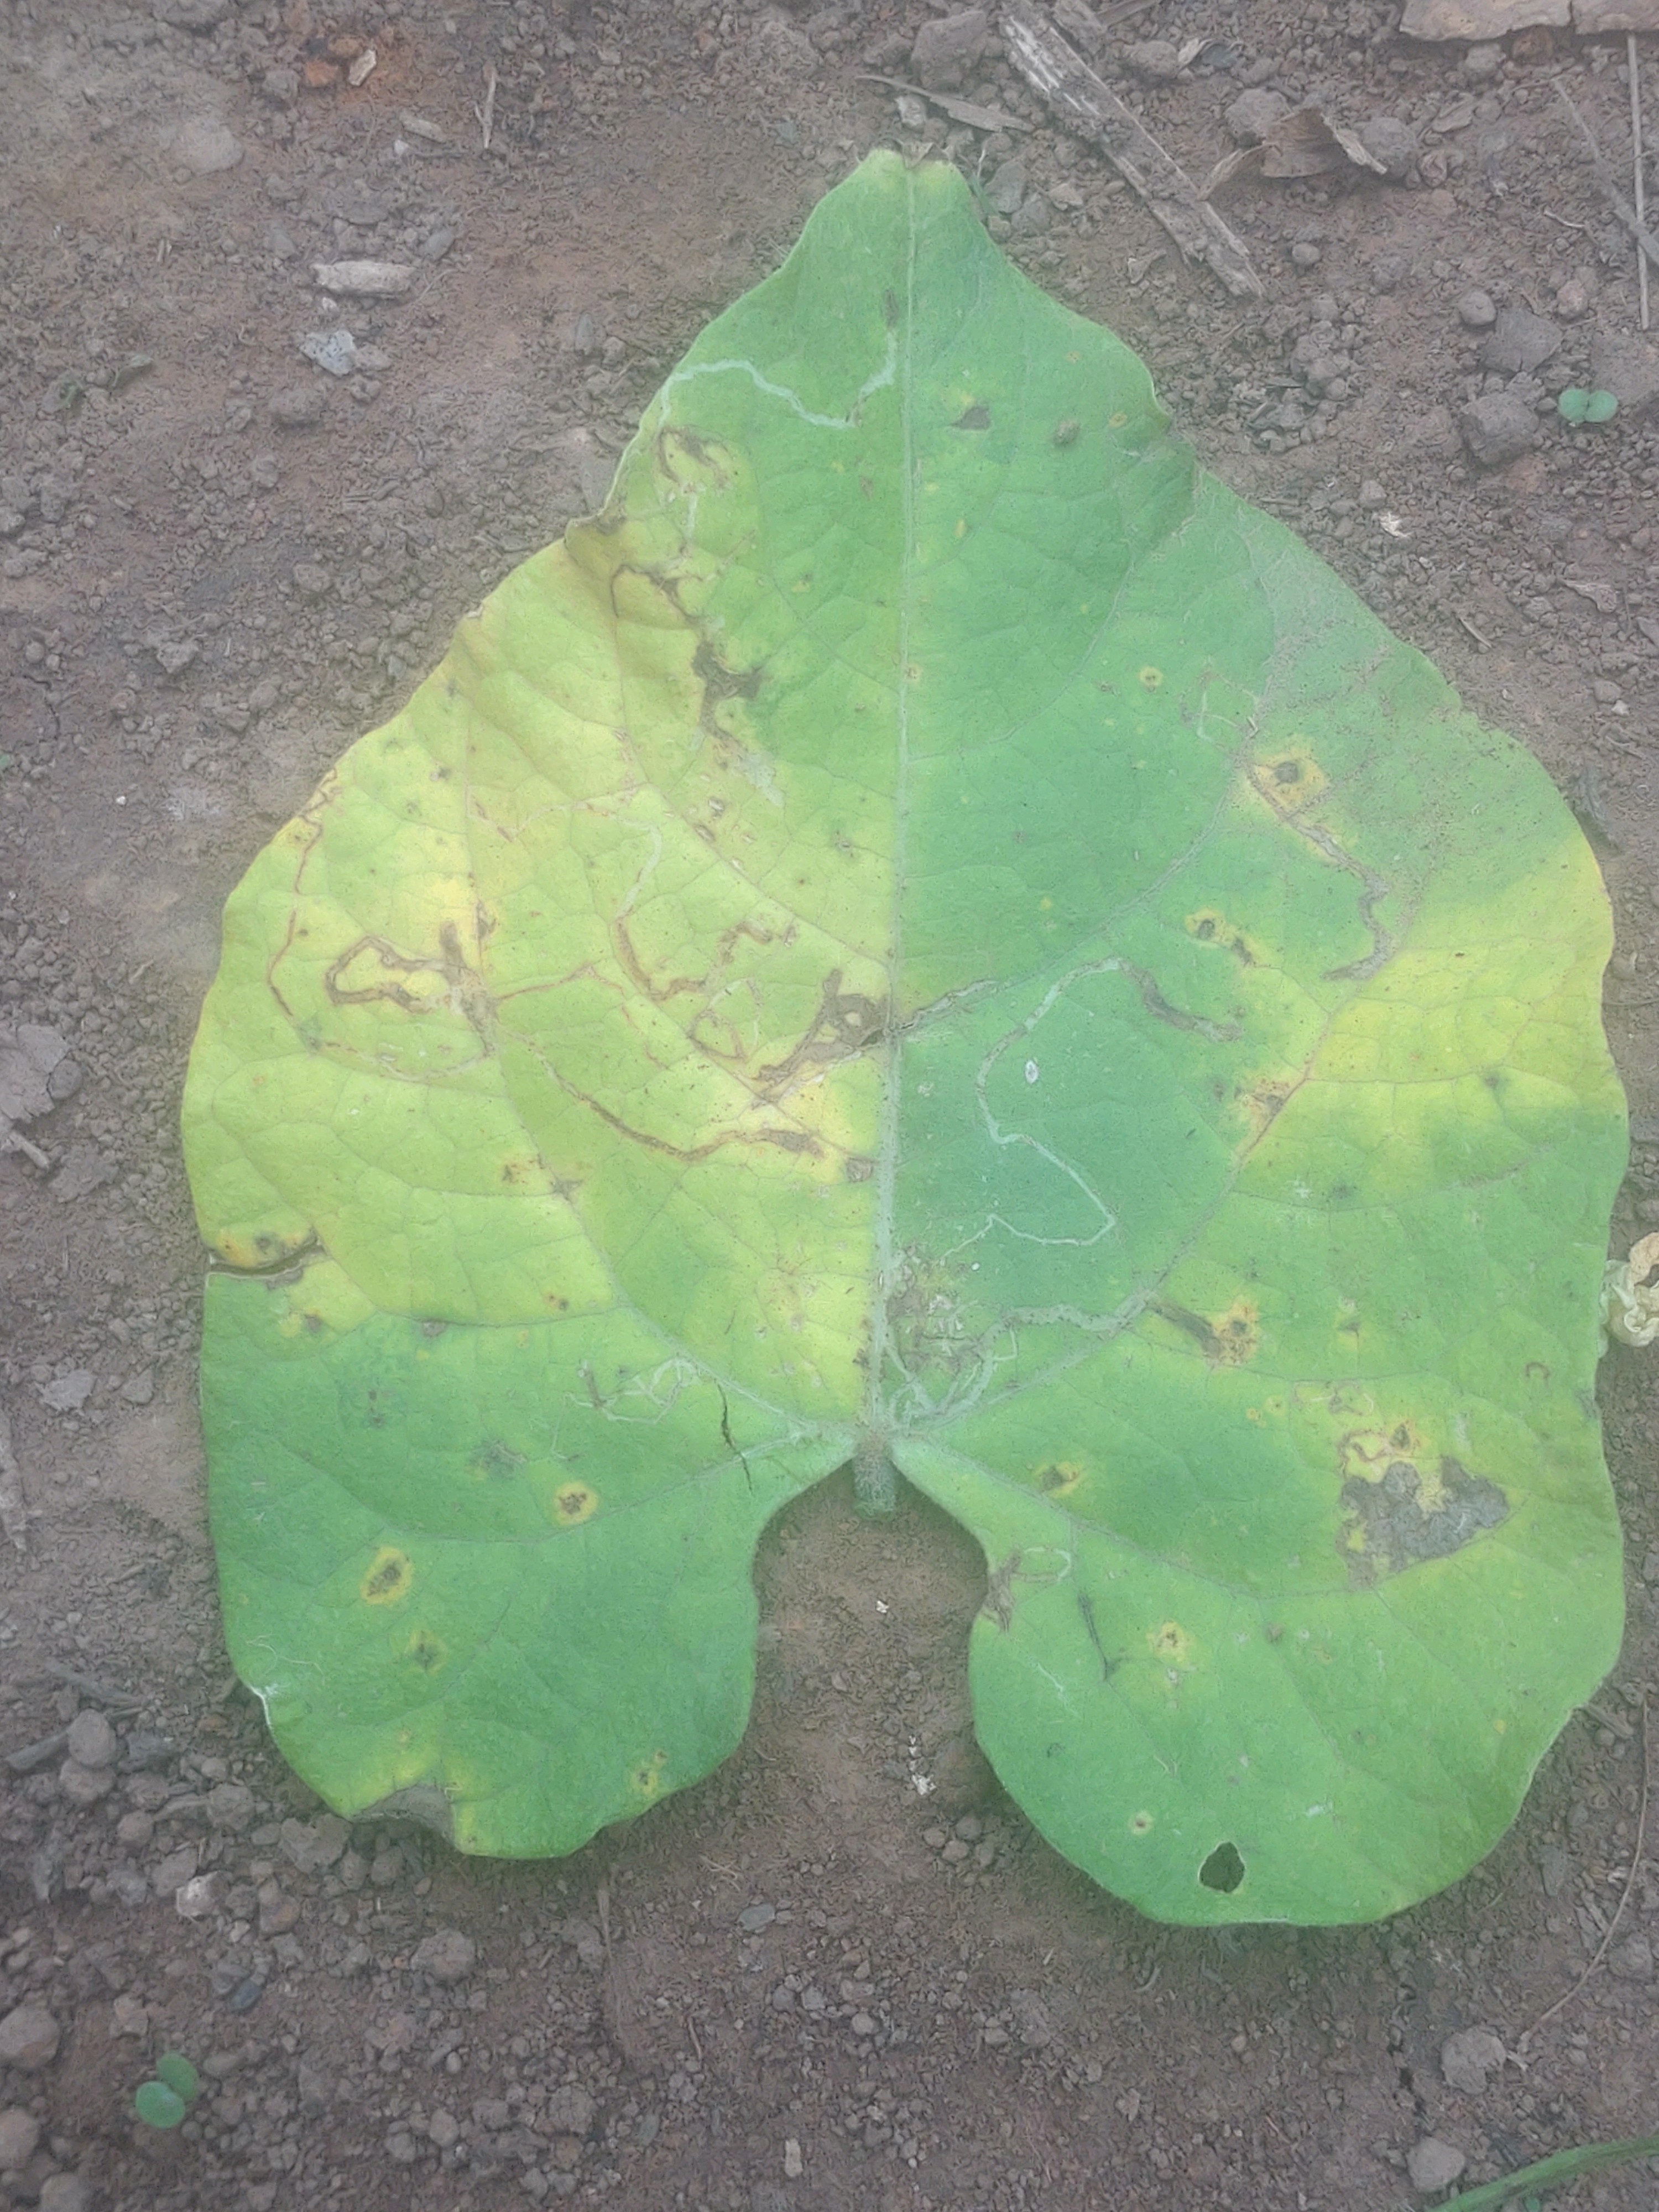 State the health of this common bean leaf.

anthracnose
